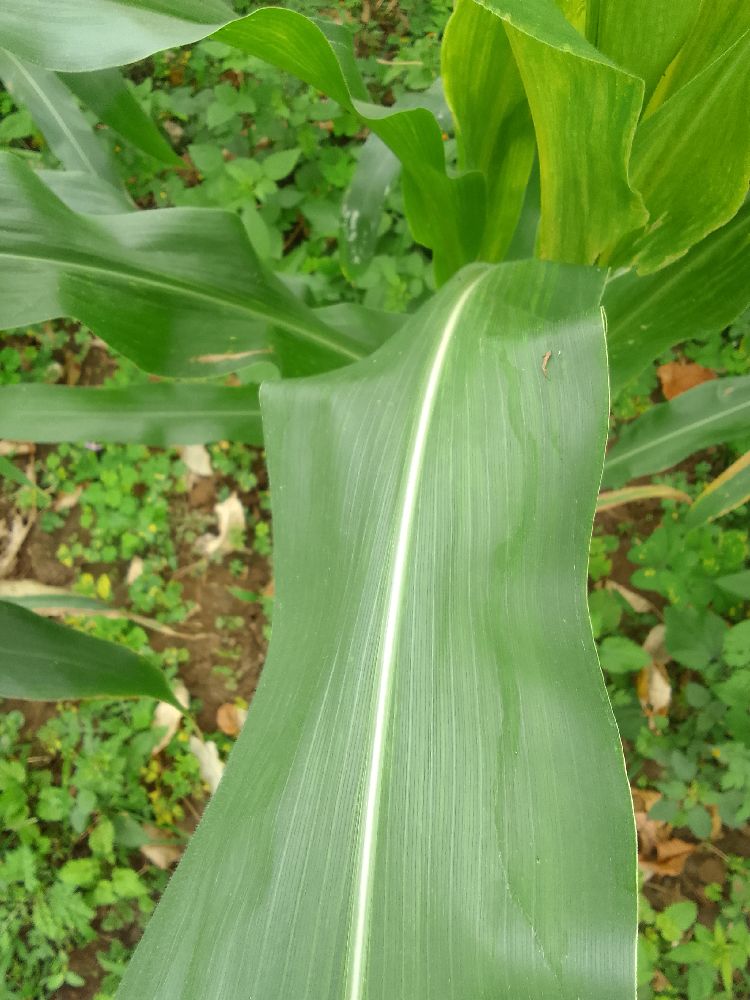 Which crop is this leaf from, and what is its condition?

maize, healthy
